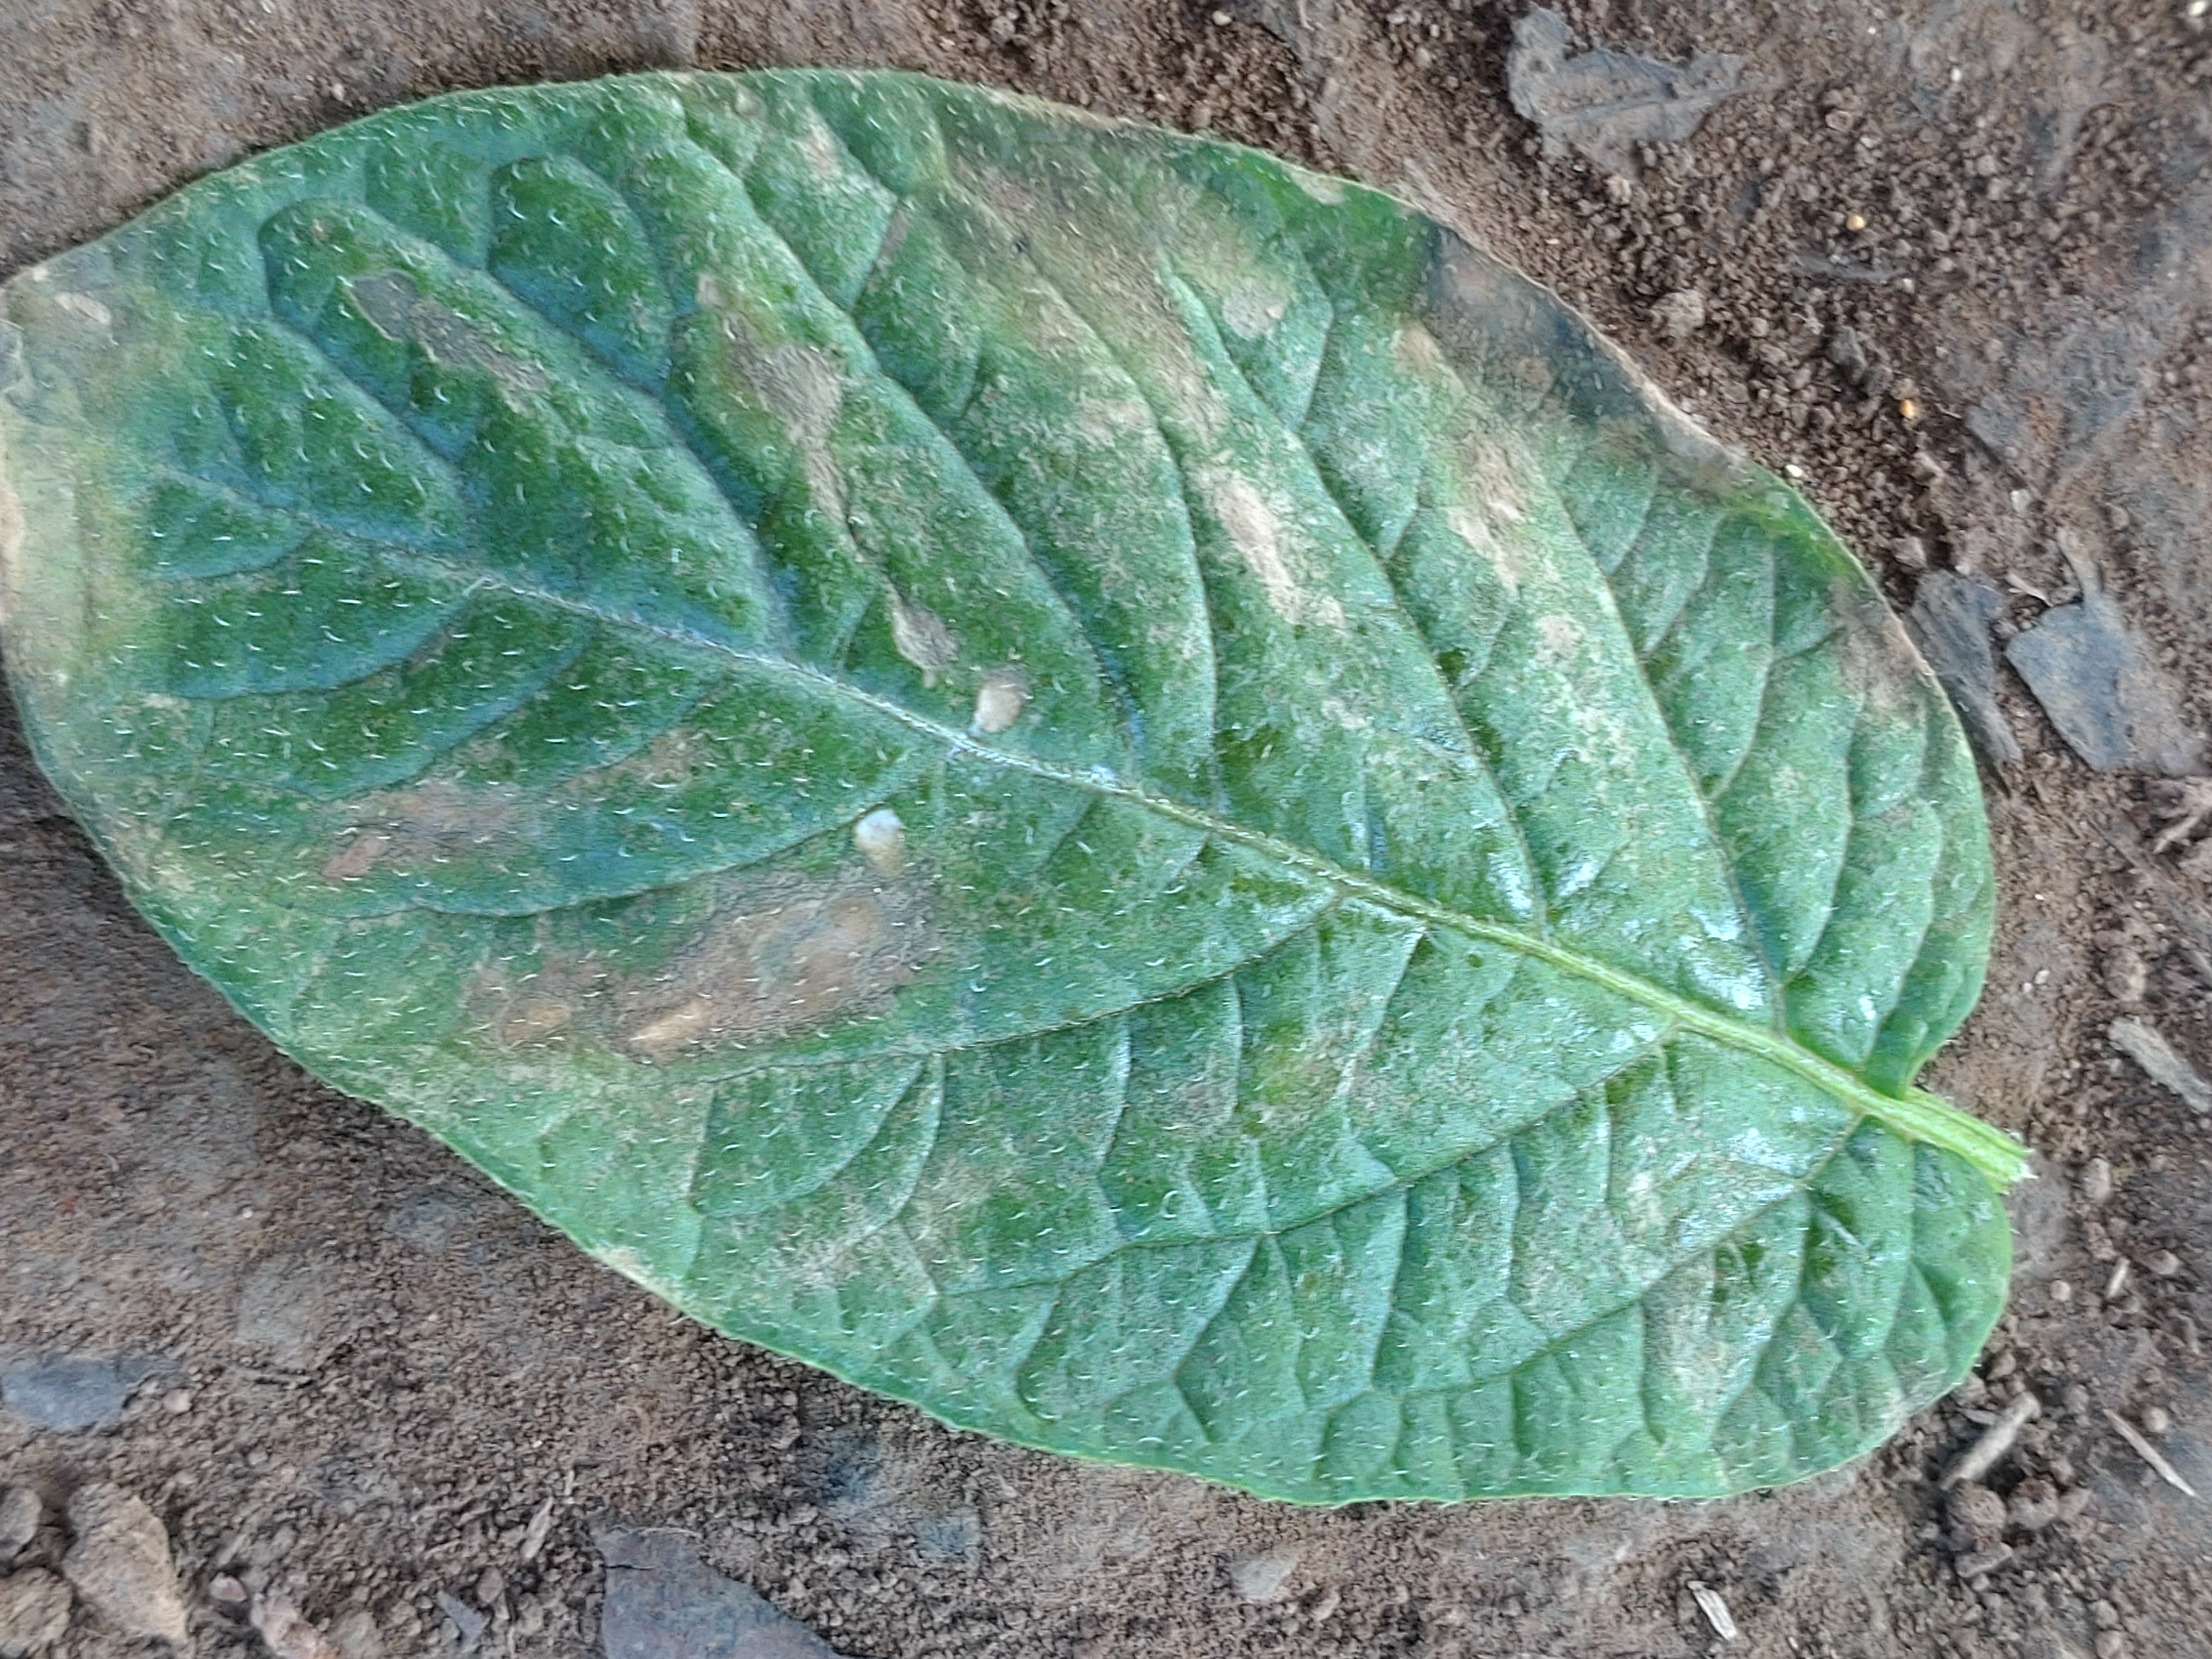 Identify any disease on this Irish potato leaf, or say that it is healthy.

early blight
